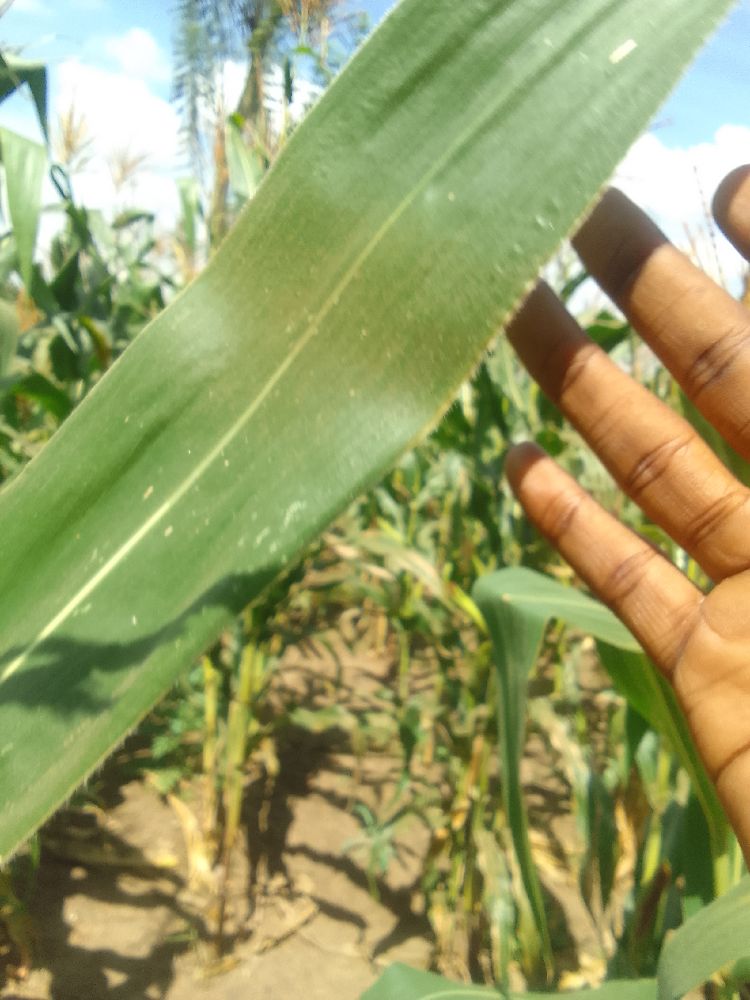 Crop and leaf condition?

maize, healthy
